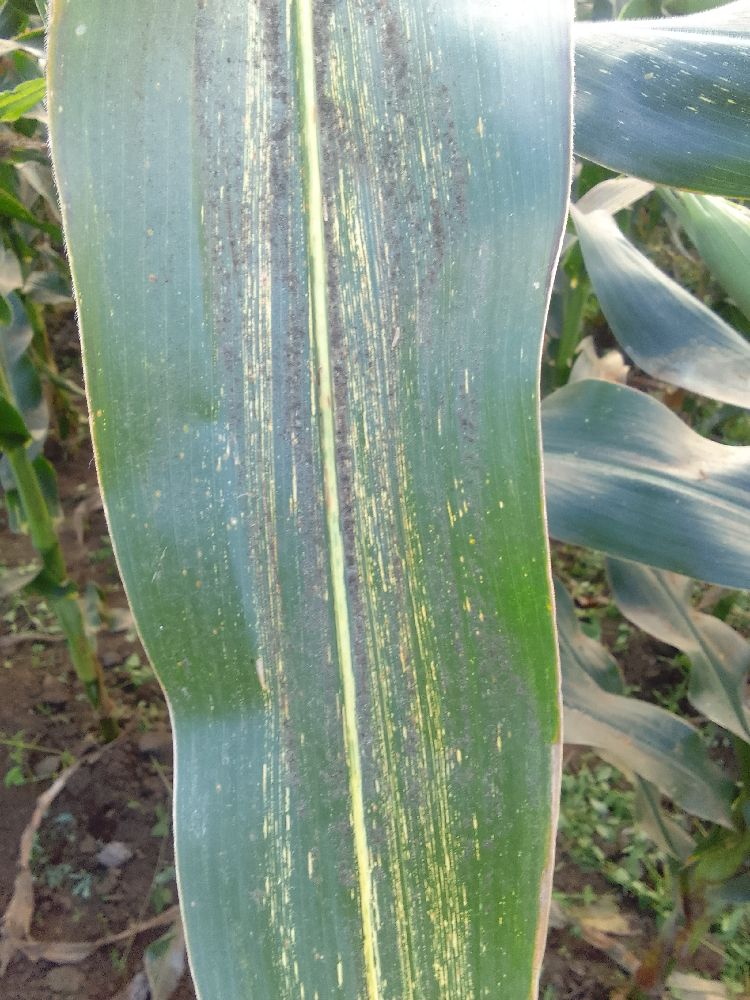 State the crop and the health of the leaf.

maize, maize streak virus
